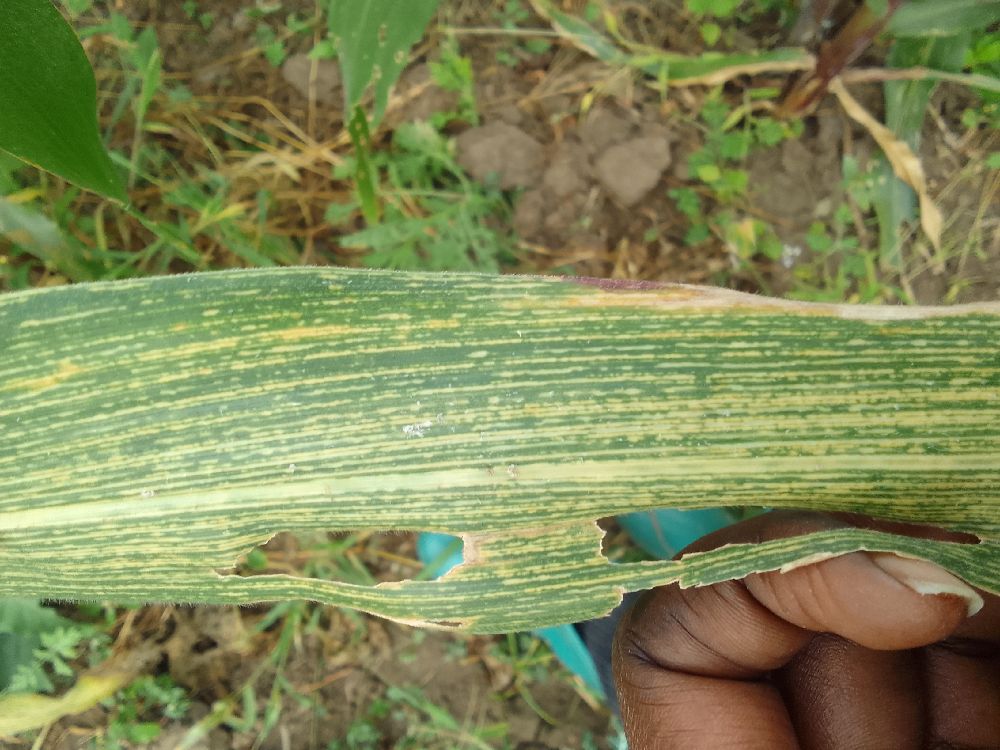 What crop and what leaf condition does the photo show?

maize, maize streak virus
